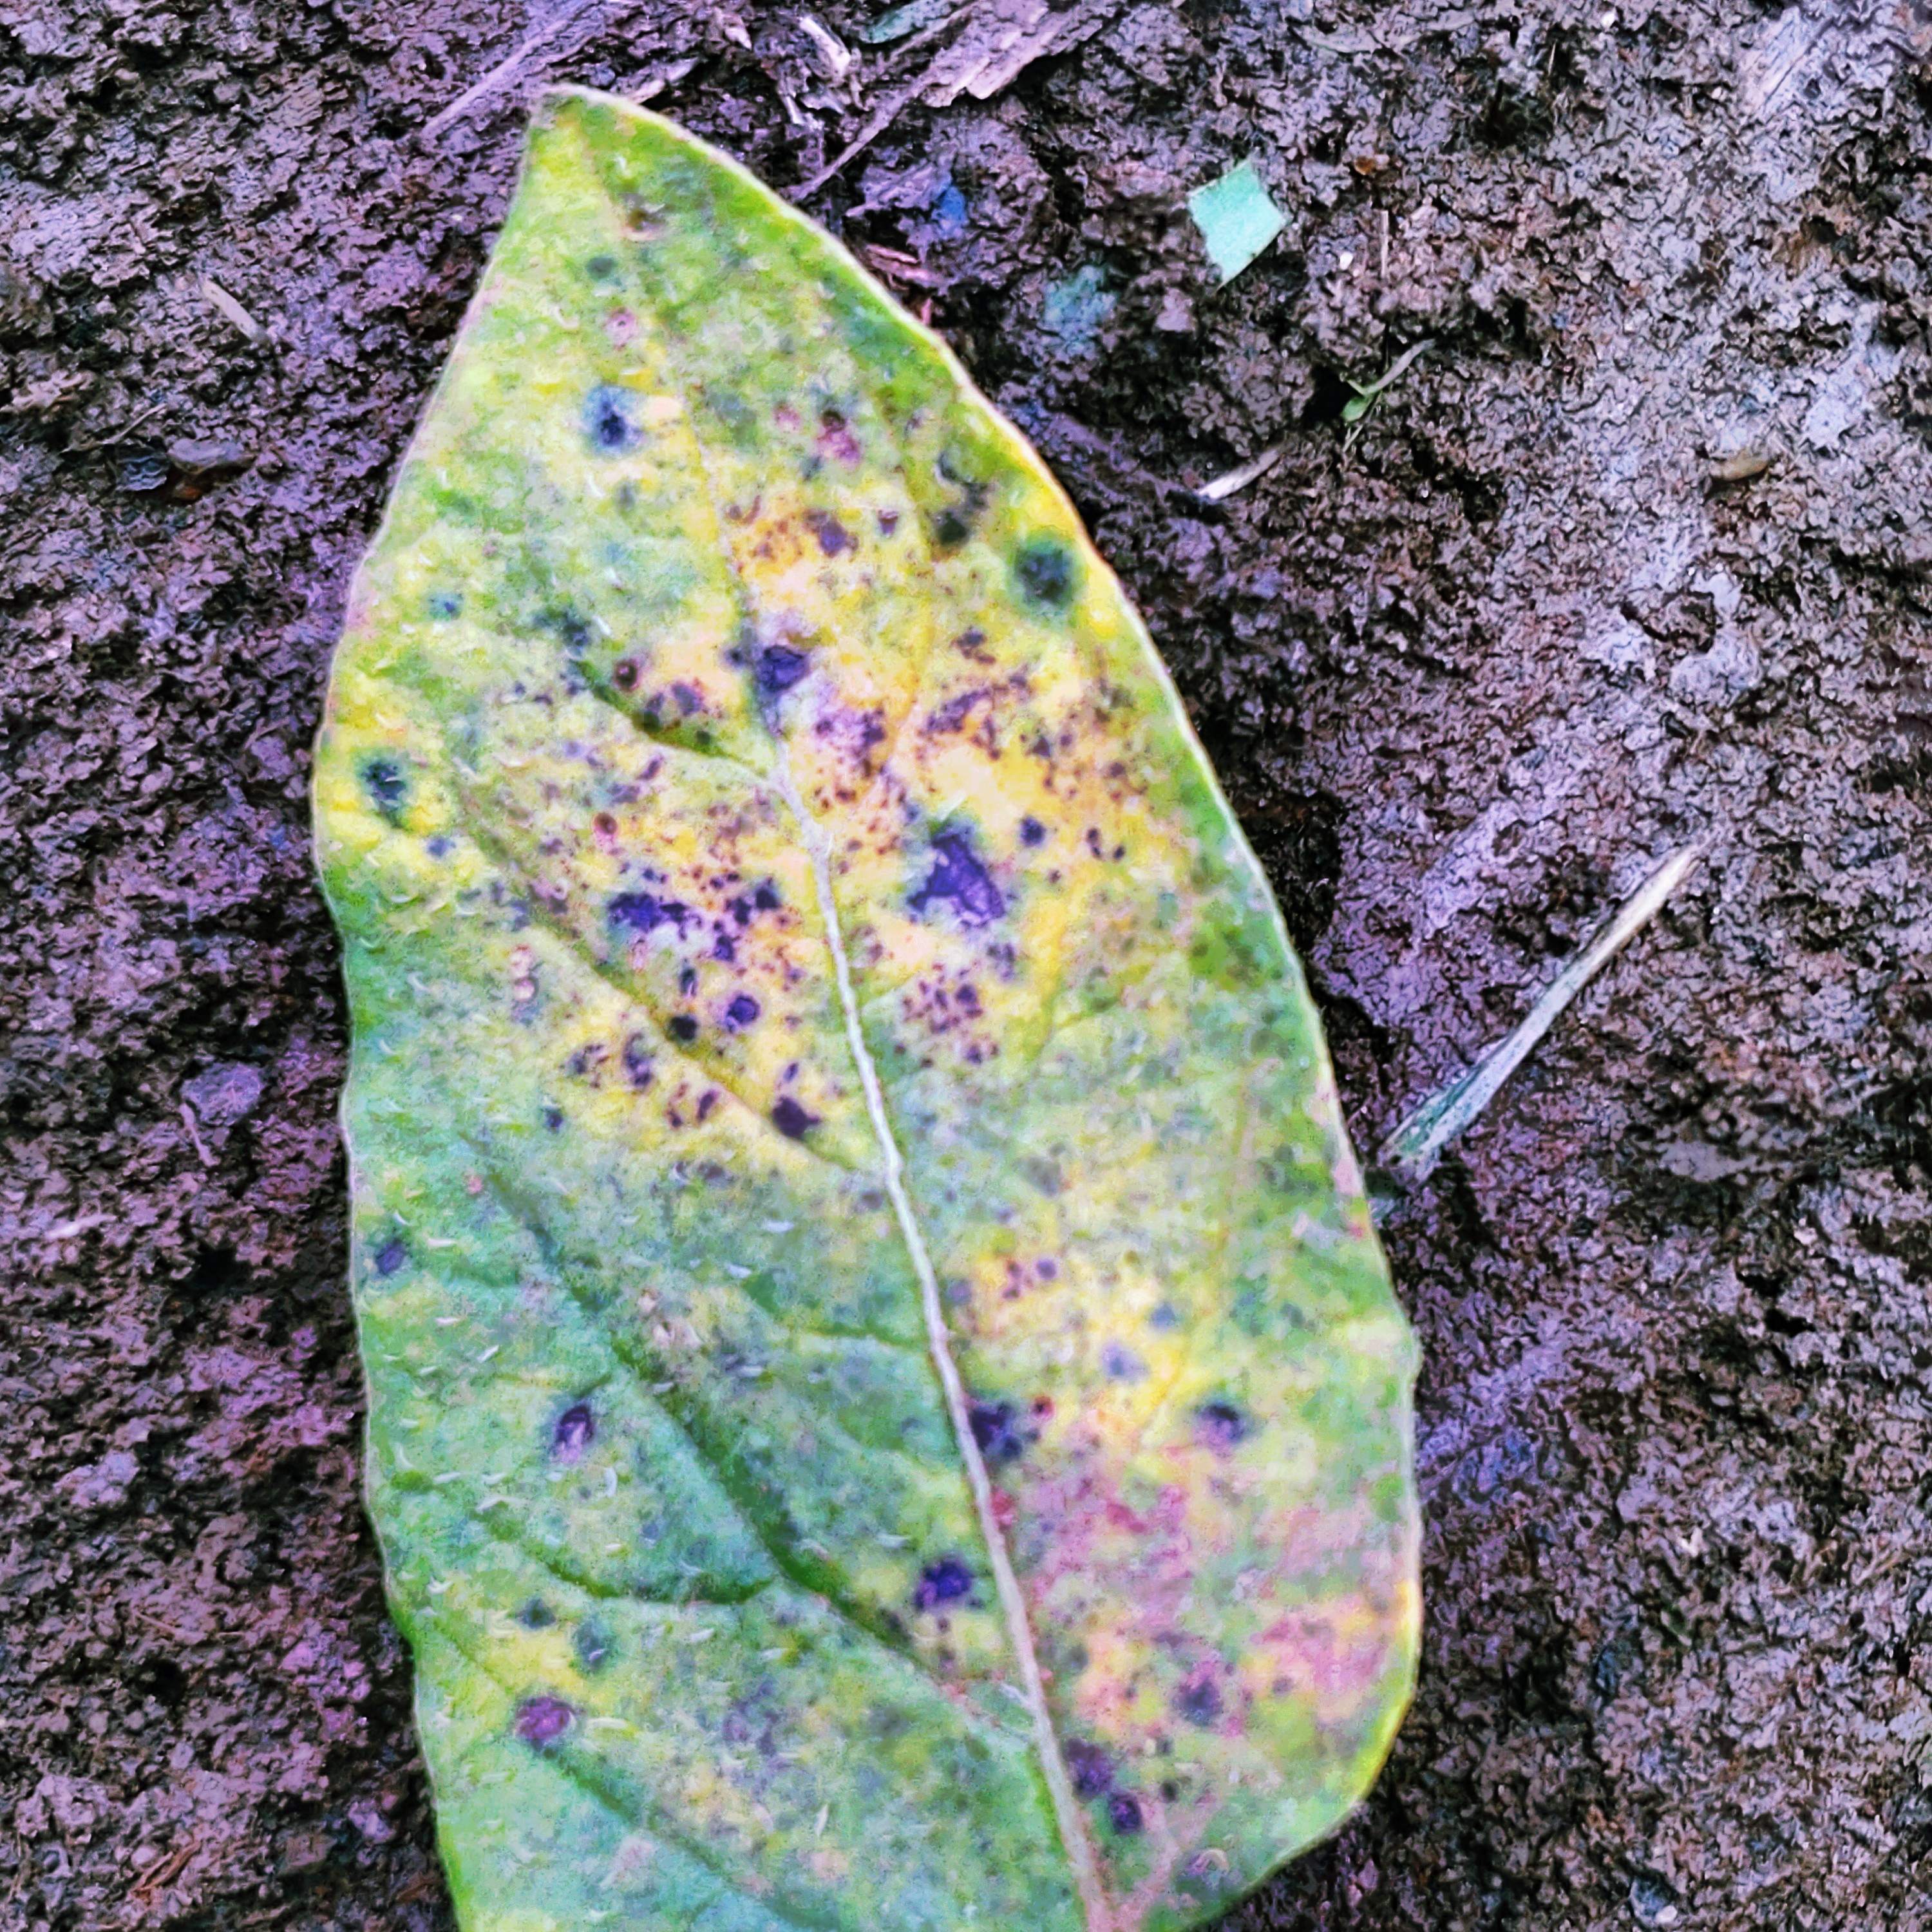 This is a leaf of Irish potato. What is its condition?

late blight
